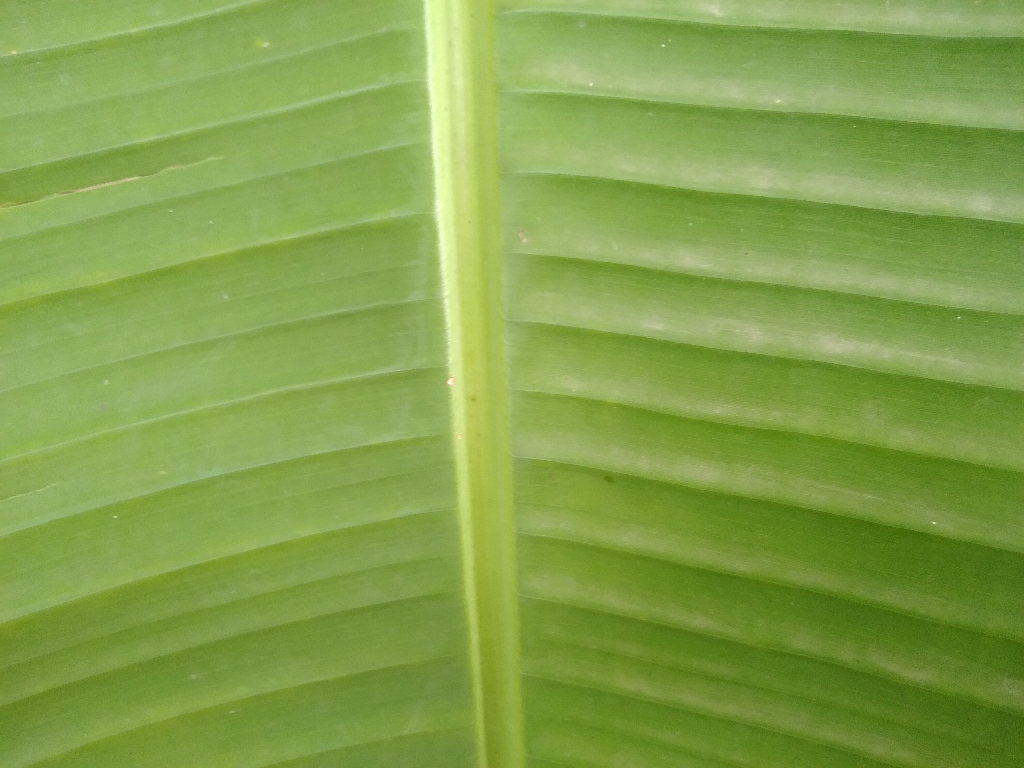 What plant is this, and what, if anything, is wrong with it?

banana, healthy
